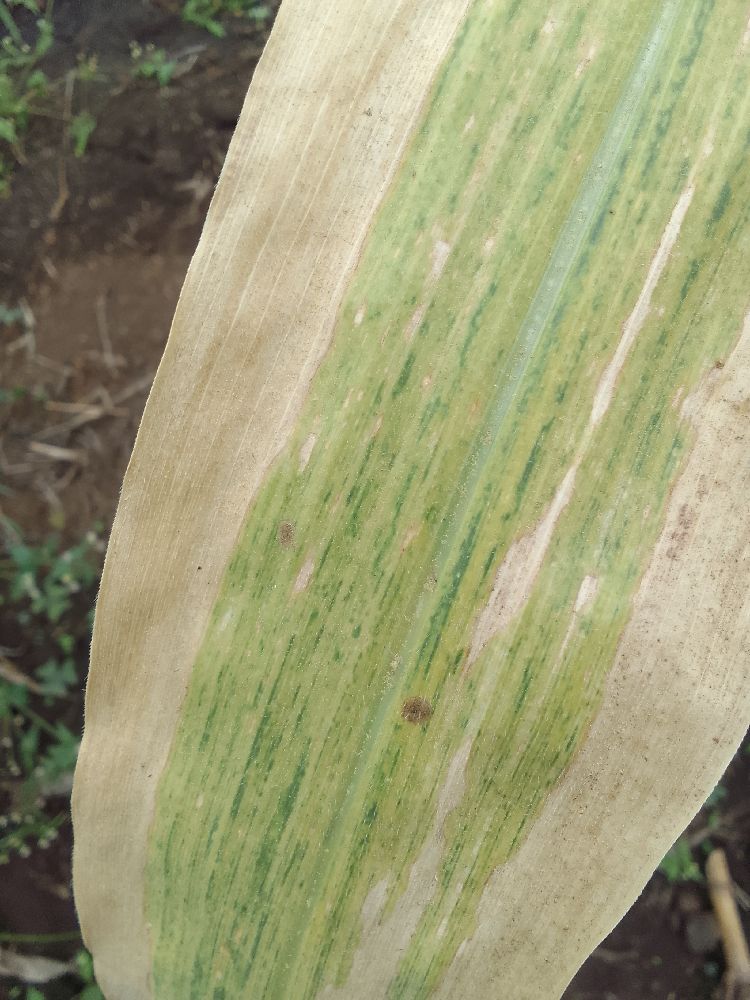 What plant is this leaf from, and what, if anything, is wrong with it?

maize, maize lethal necrosis
